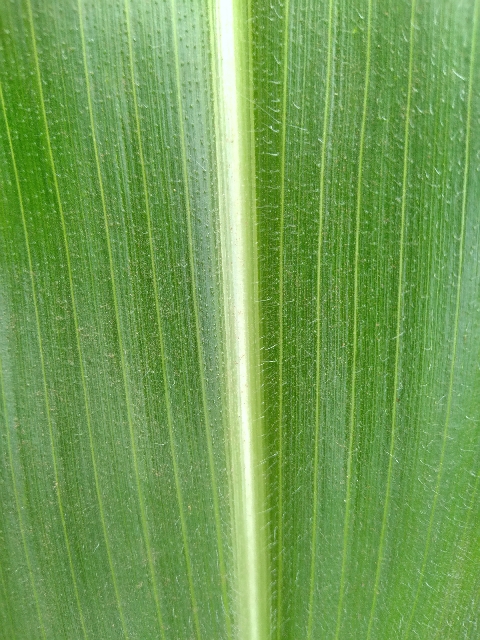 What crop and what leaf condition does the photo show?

maize, healthy
